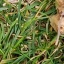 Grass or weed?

grass
